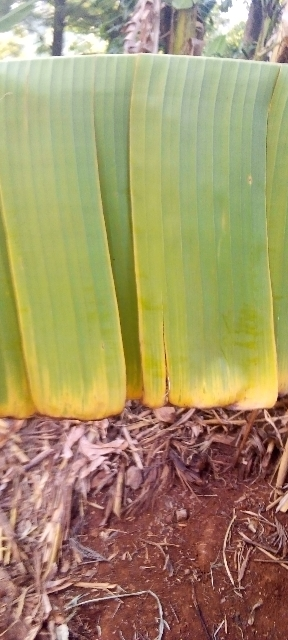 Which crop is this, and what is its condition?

banana, fusarium wilt race 1
